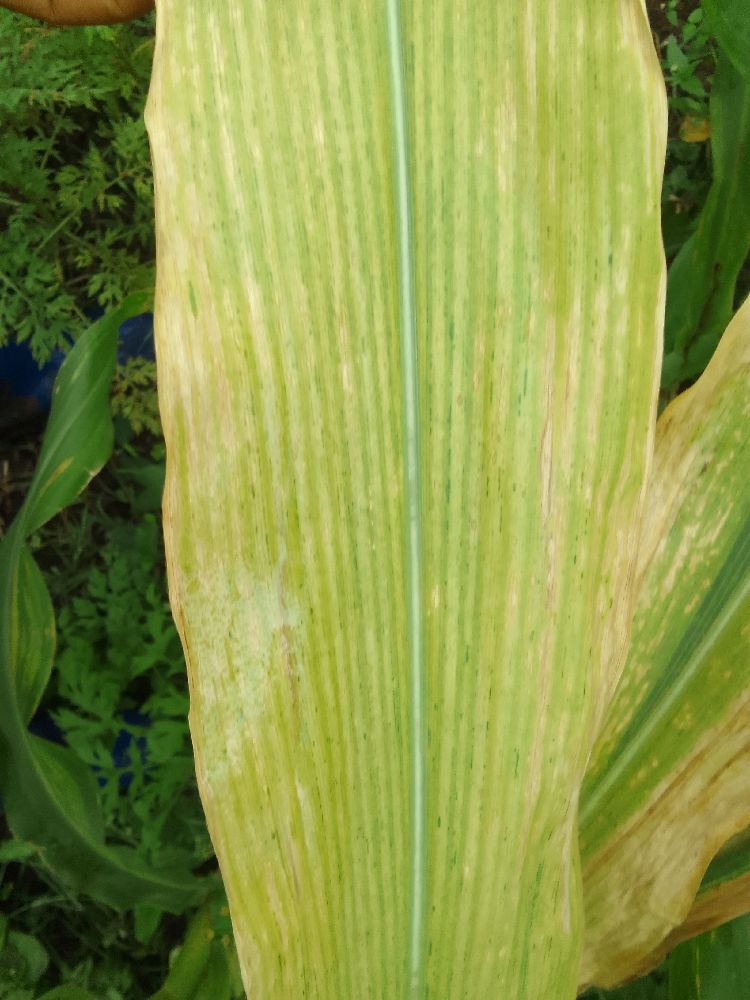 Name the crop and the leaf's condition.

maize, maize lethal necrosis
